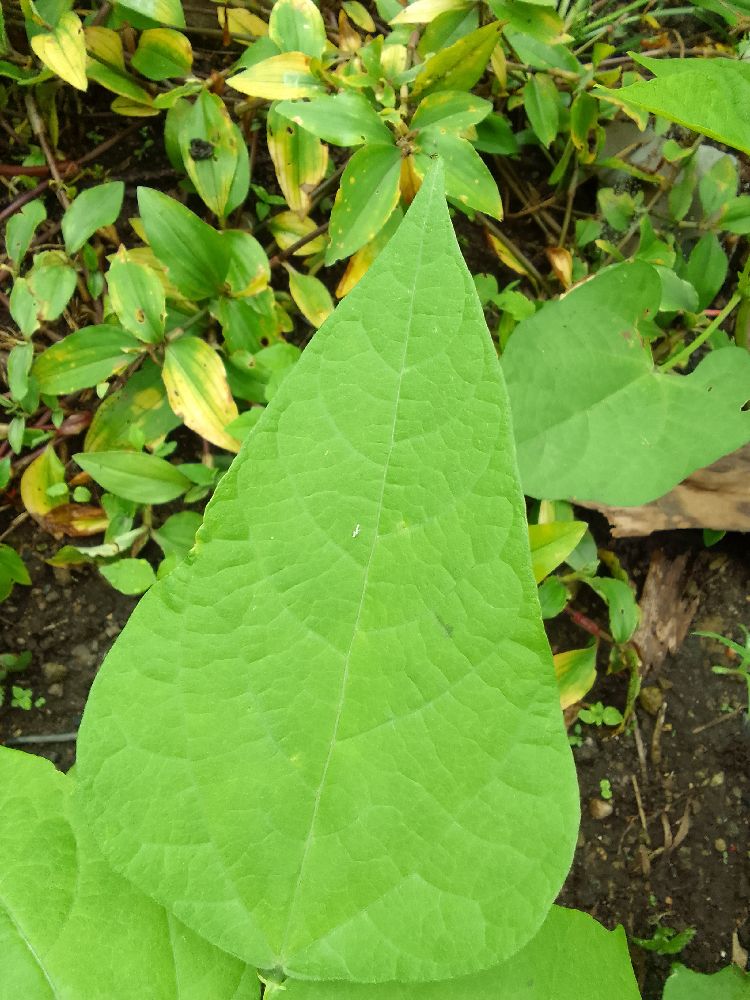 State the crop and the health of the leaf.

common bean, healthy
